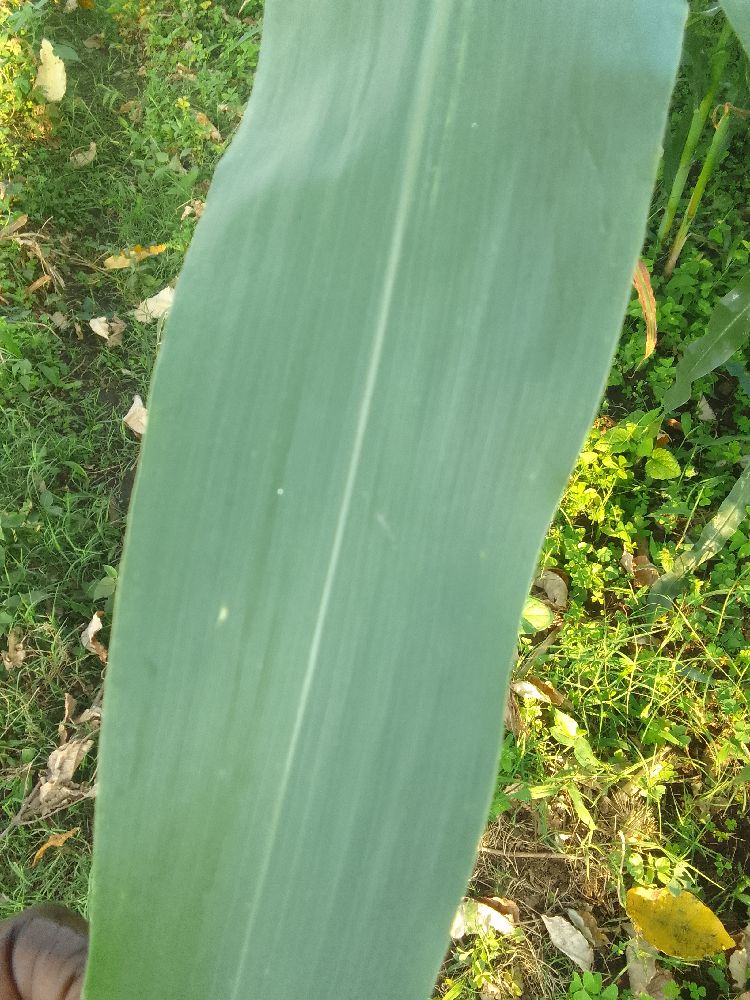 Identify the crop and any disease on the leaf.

maize, healthy
